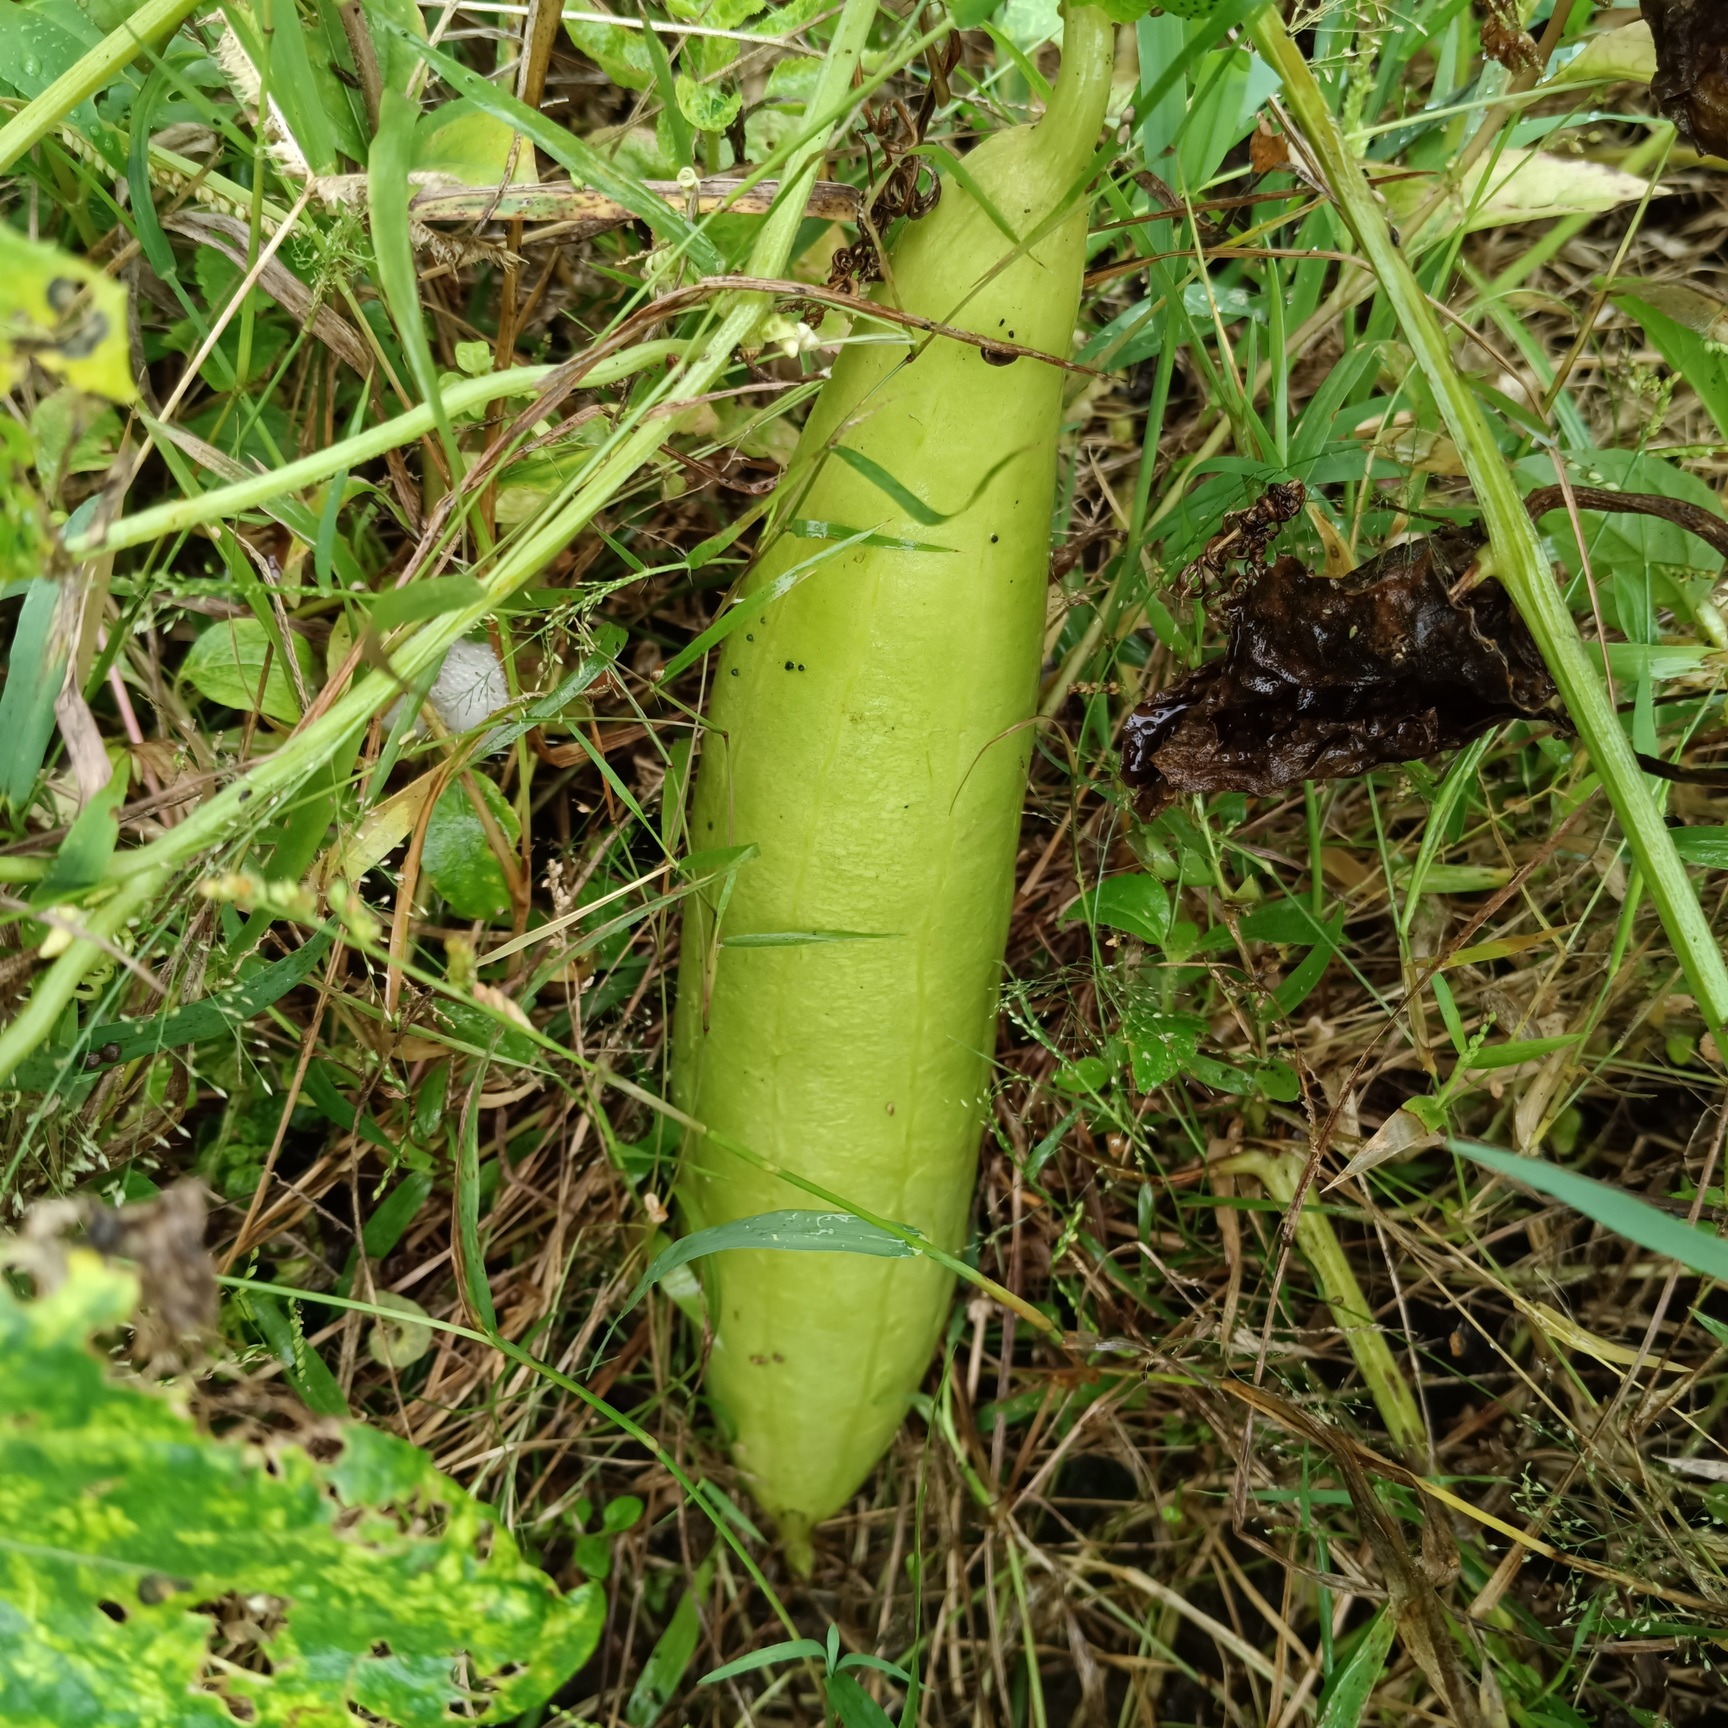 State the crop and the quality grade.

luffa, fresh
